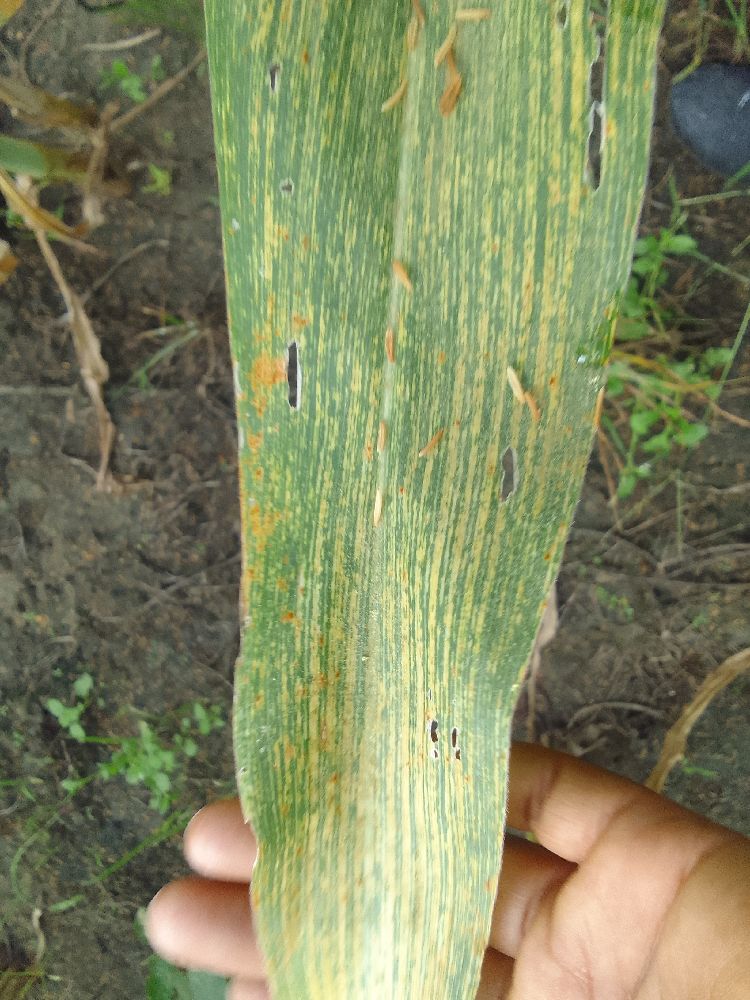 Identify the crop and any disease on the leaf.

maize, maize streak virus
